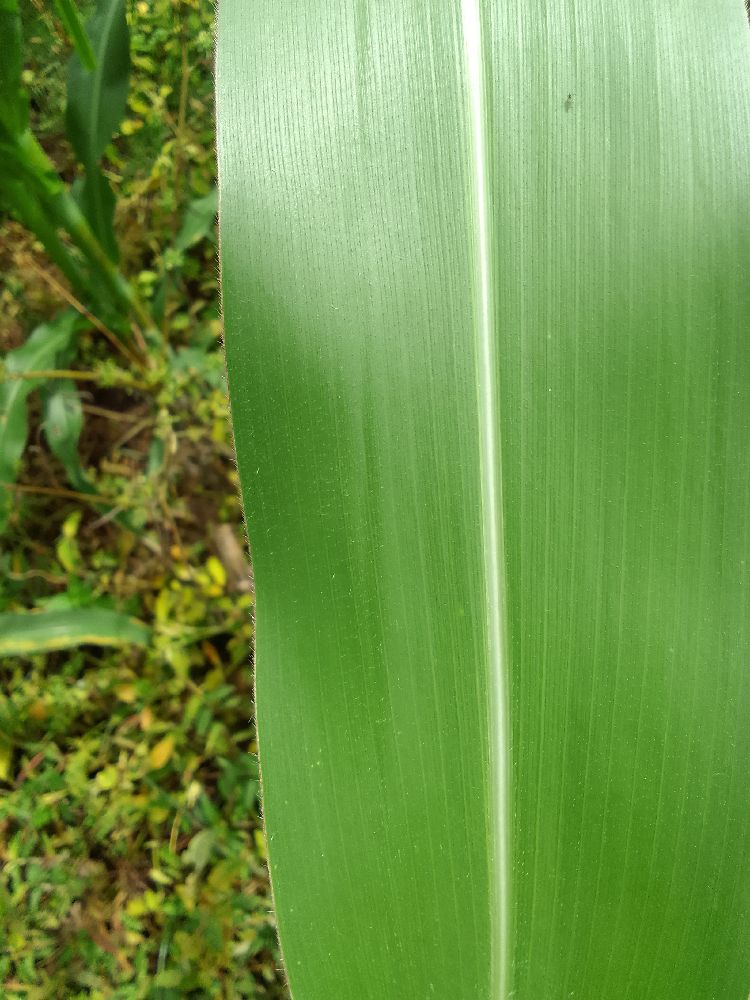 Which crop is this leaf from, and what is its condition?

maize, healthy
